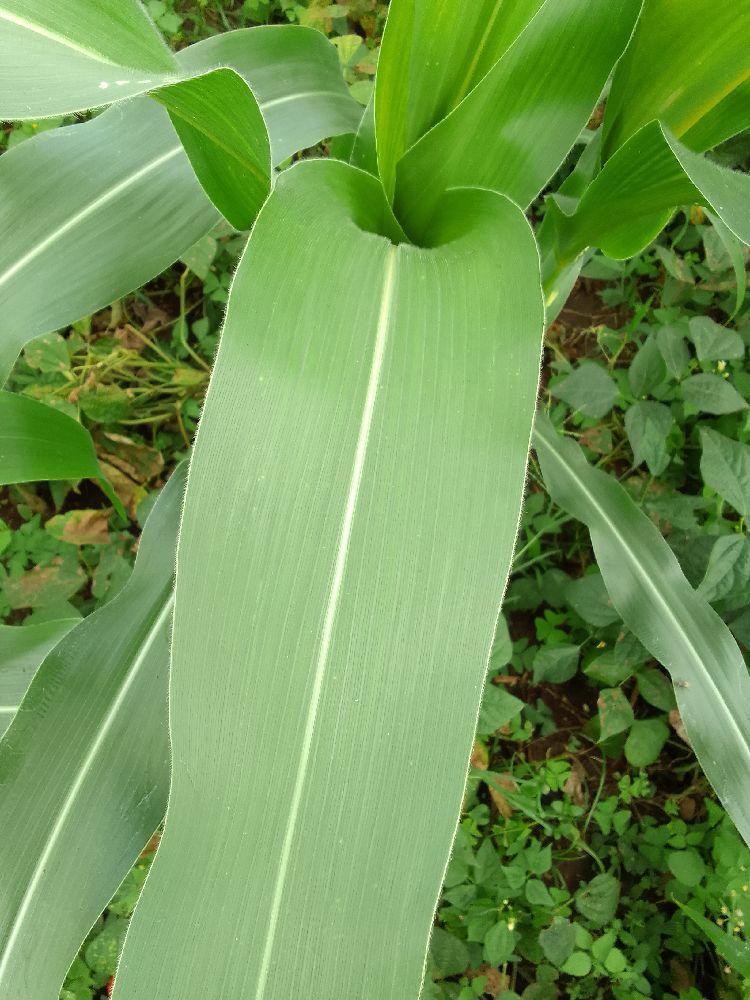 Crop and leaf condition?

maize, healthy
